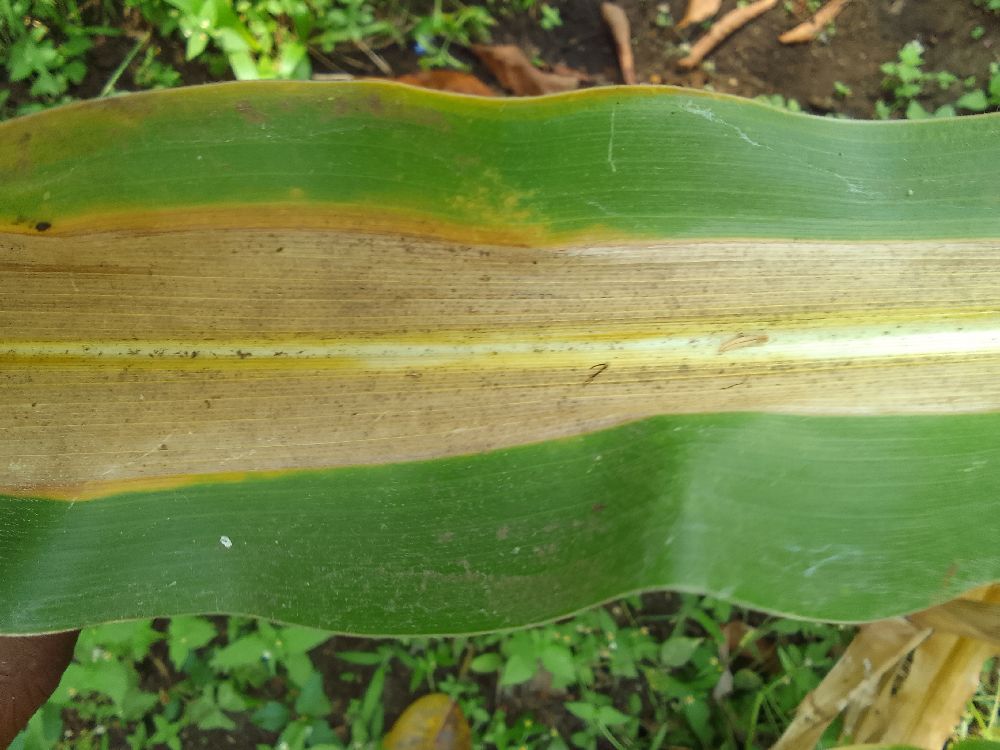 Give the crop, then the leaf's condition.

maize, maize lethal necrosis
